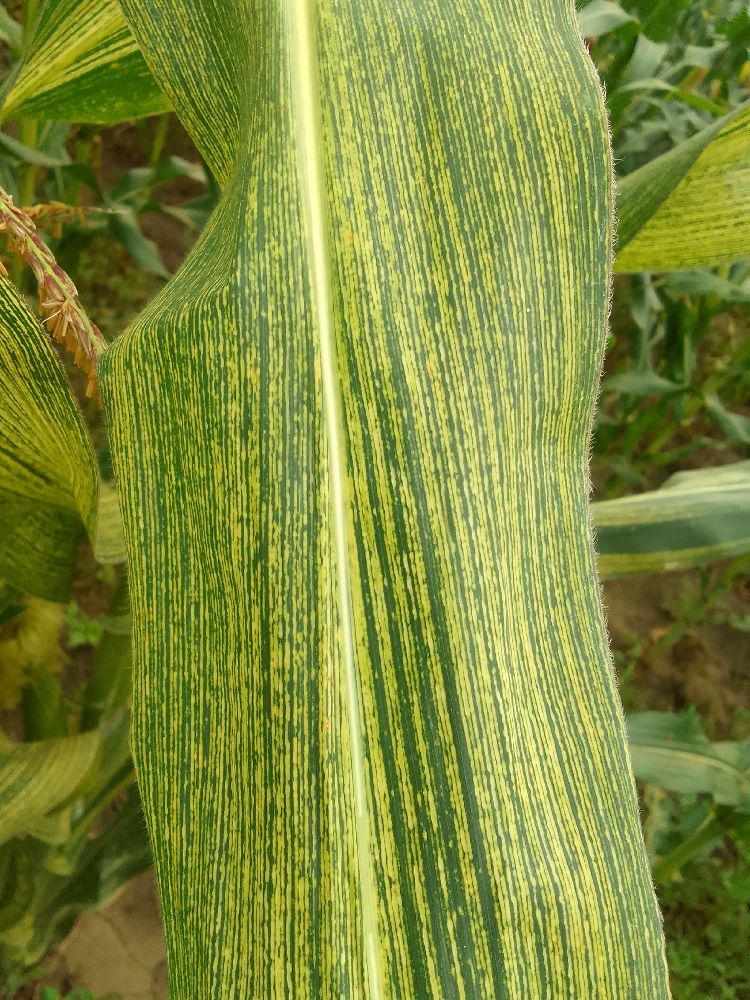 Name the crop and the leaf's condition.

maize, maize streak virus
